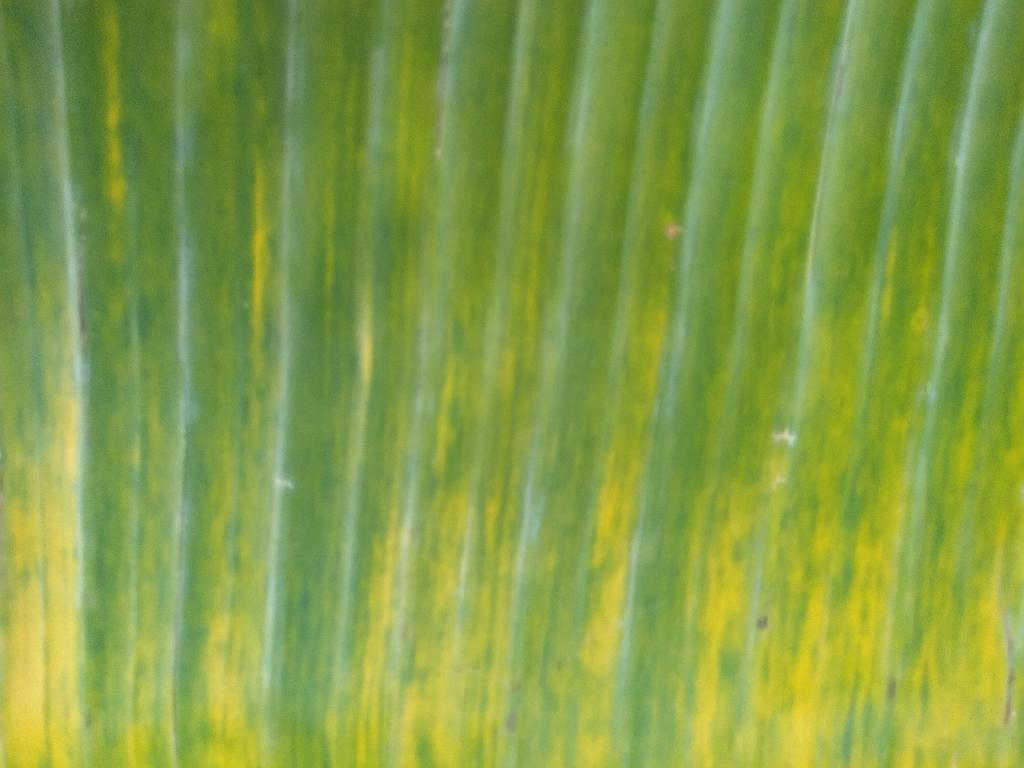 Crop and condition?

banana, fusarium wilt race 1
